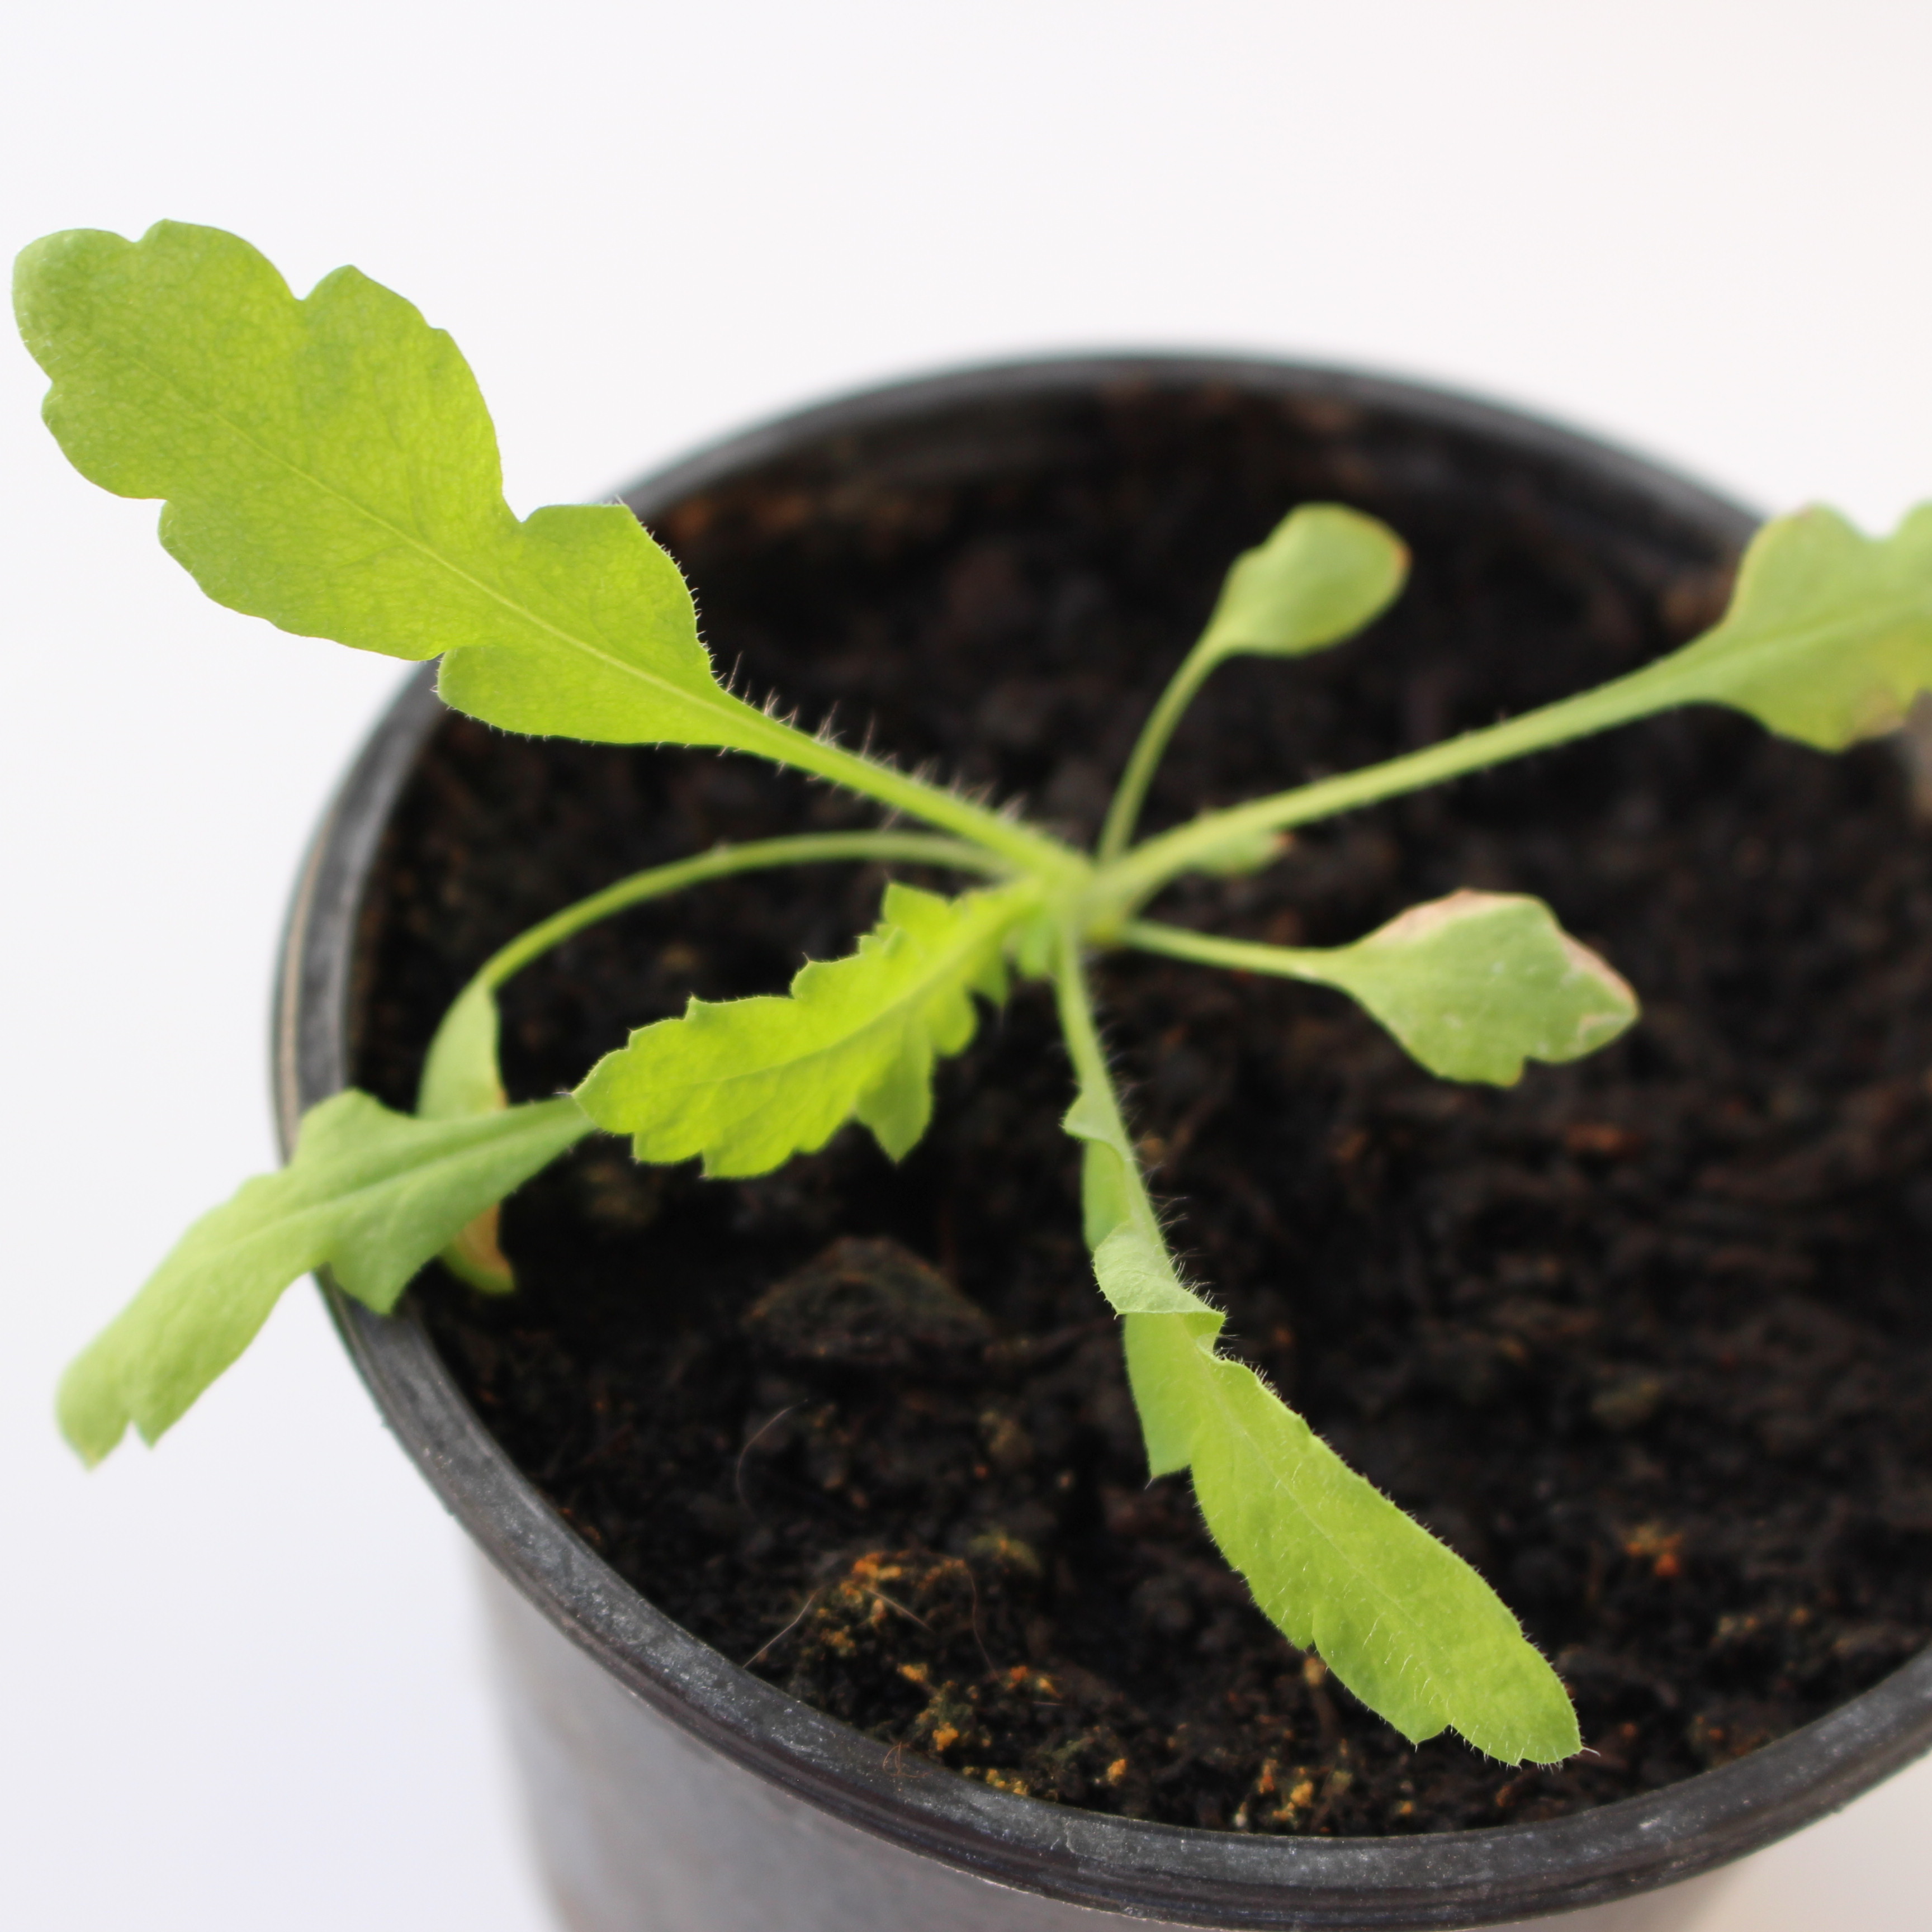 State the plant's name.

Papaver rhoeas
